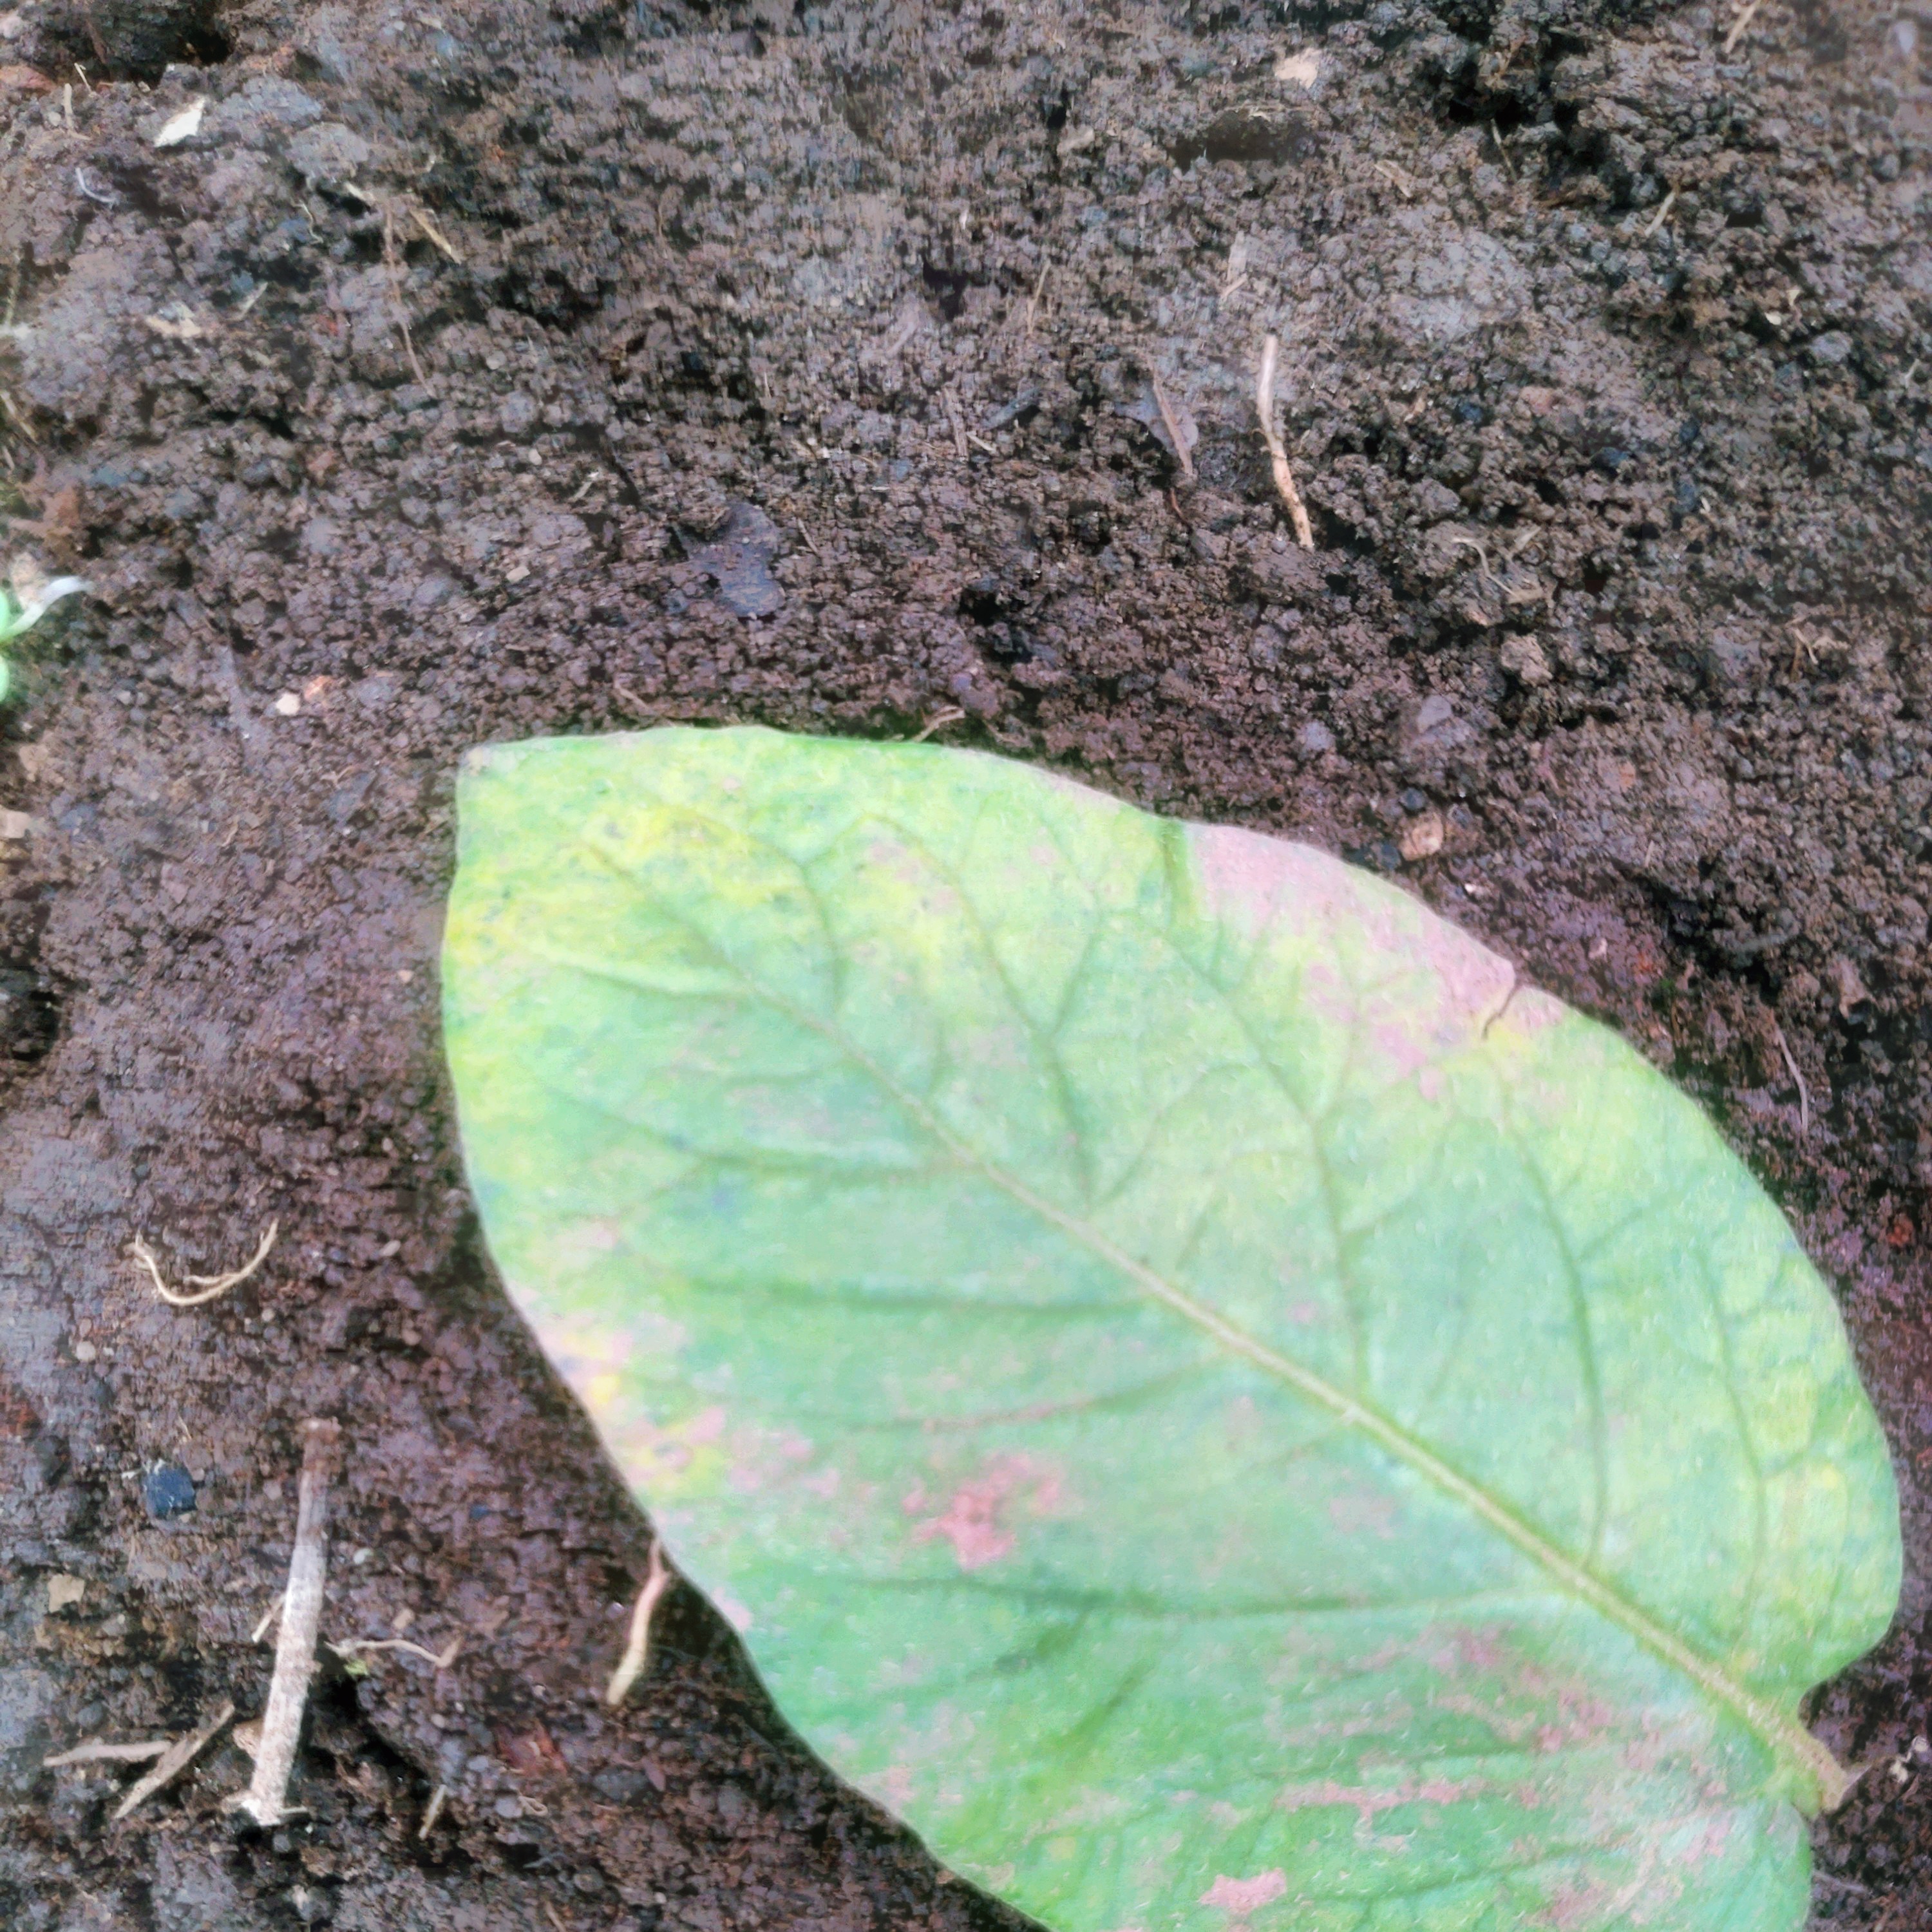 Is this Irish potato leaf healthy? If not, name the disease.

late blight
